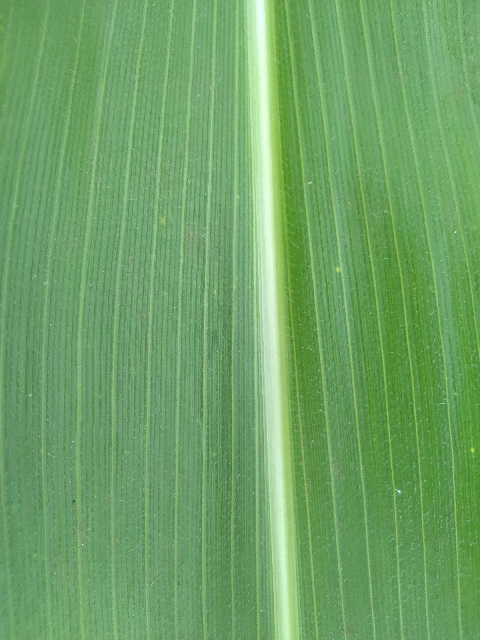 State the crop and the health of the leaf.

maize, healthy
